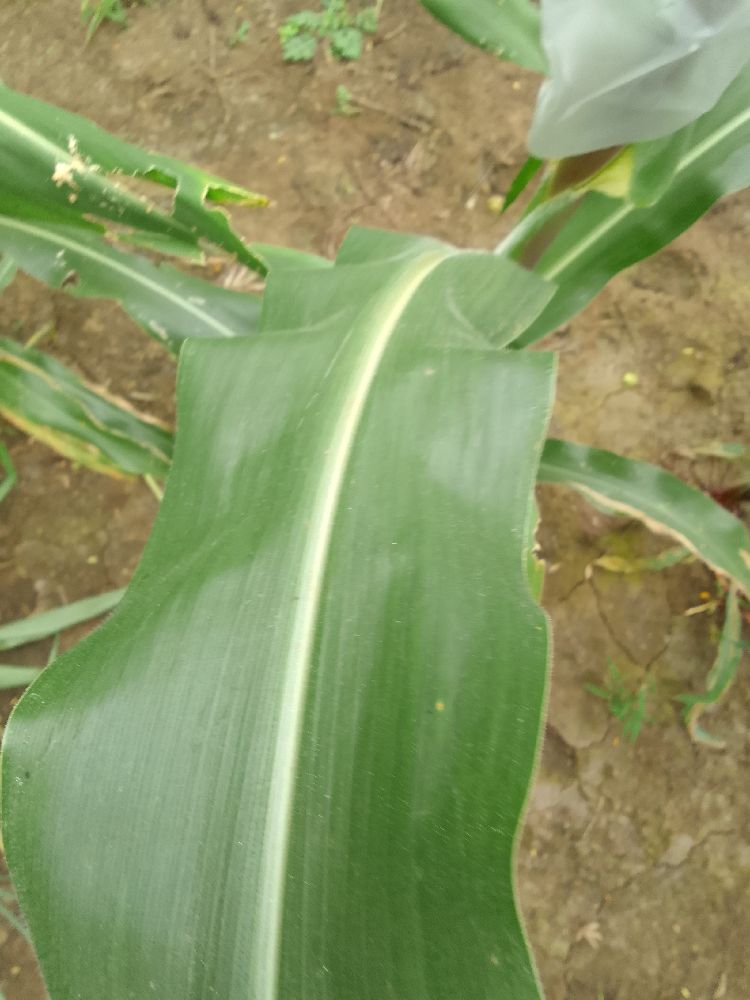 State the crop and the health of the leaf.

maize, healthy
